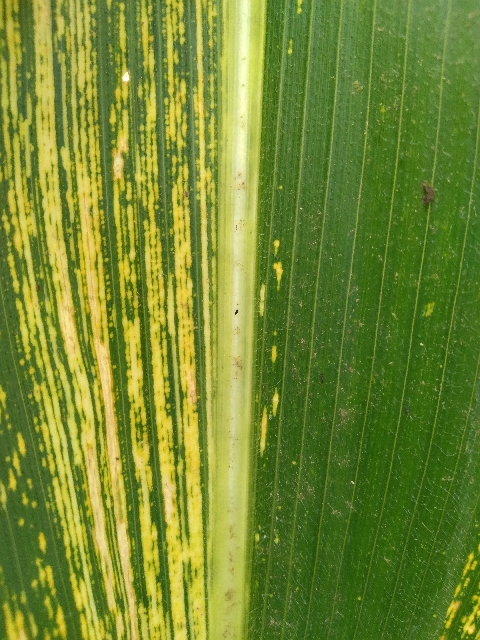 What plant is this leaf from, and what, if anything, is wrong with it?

maize, maize streak virus
